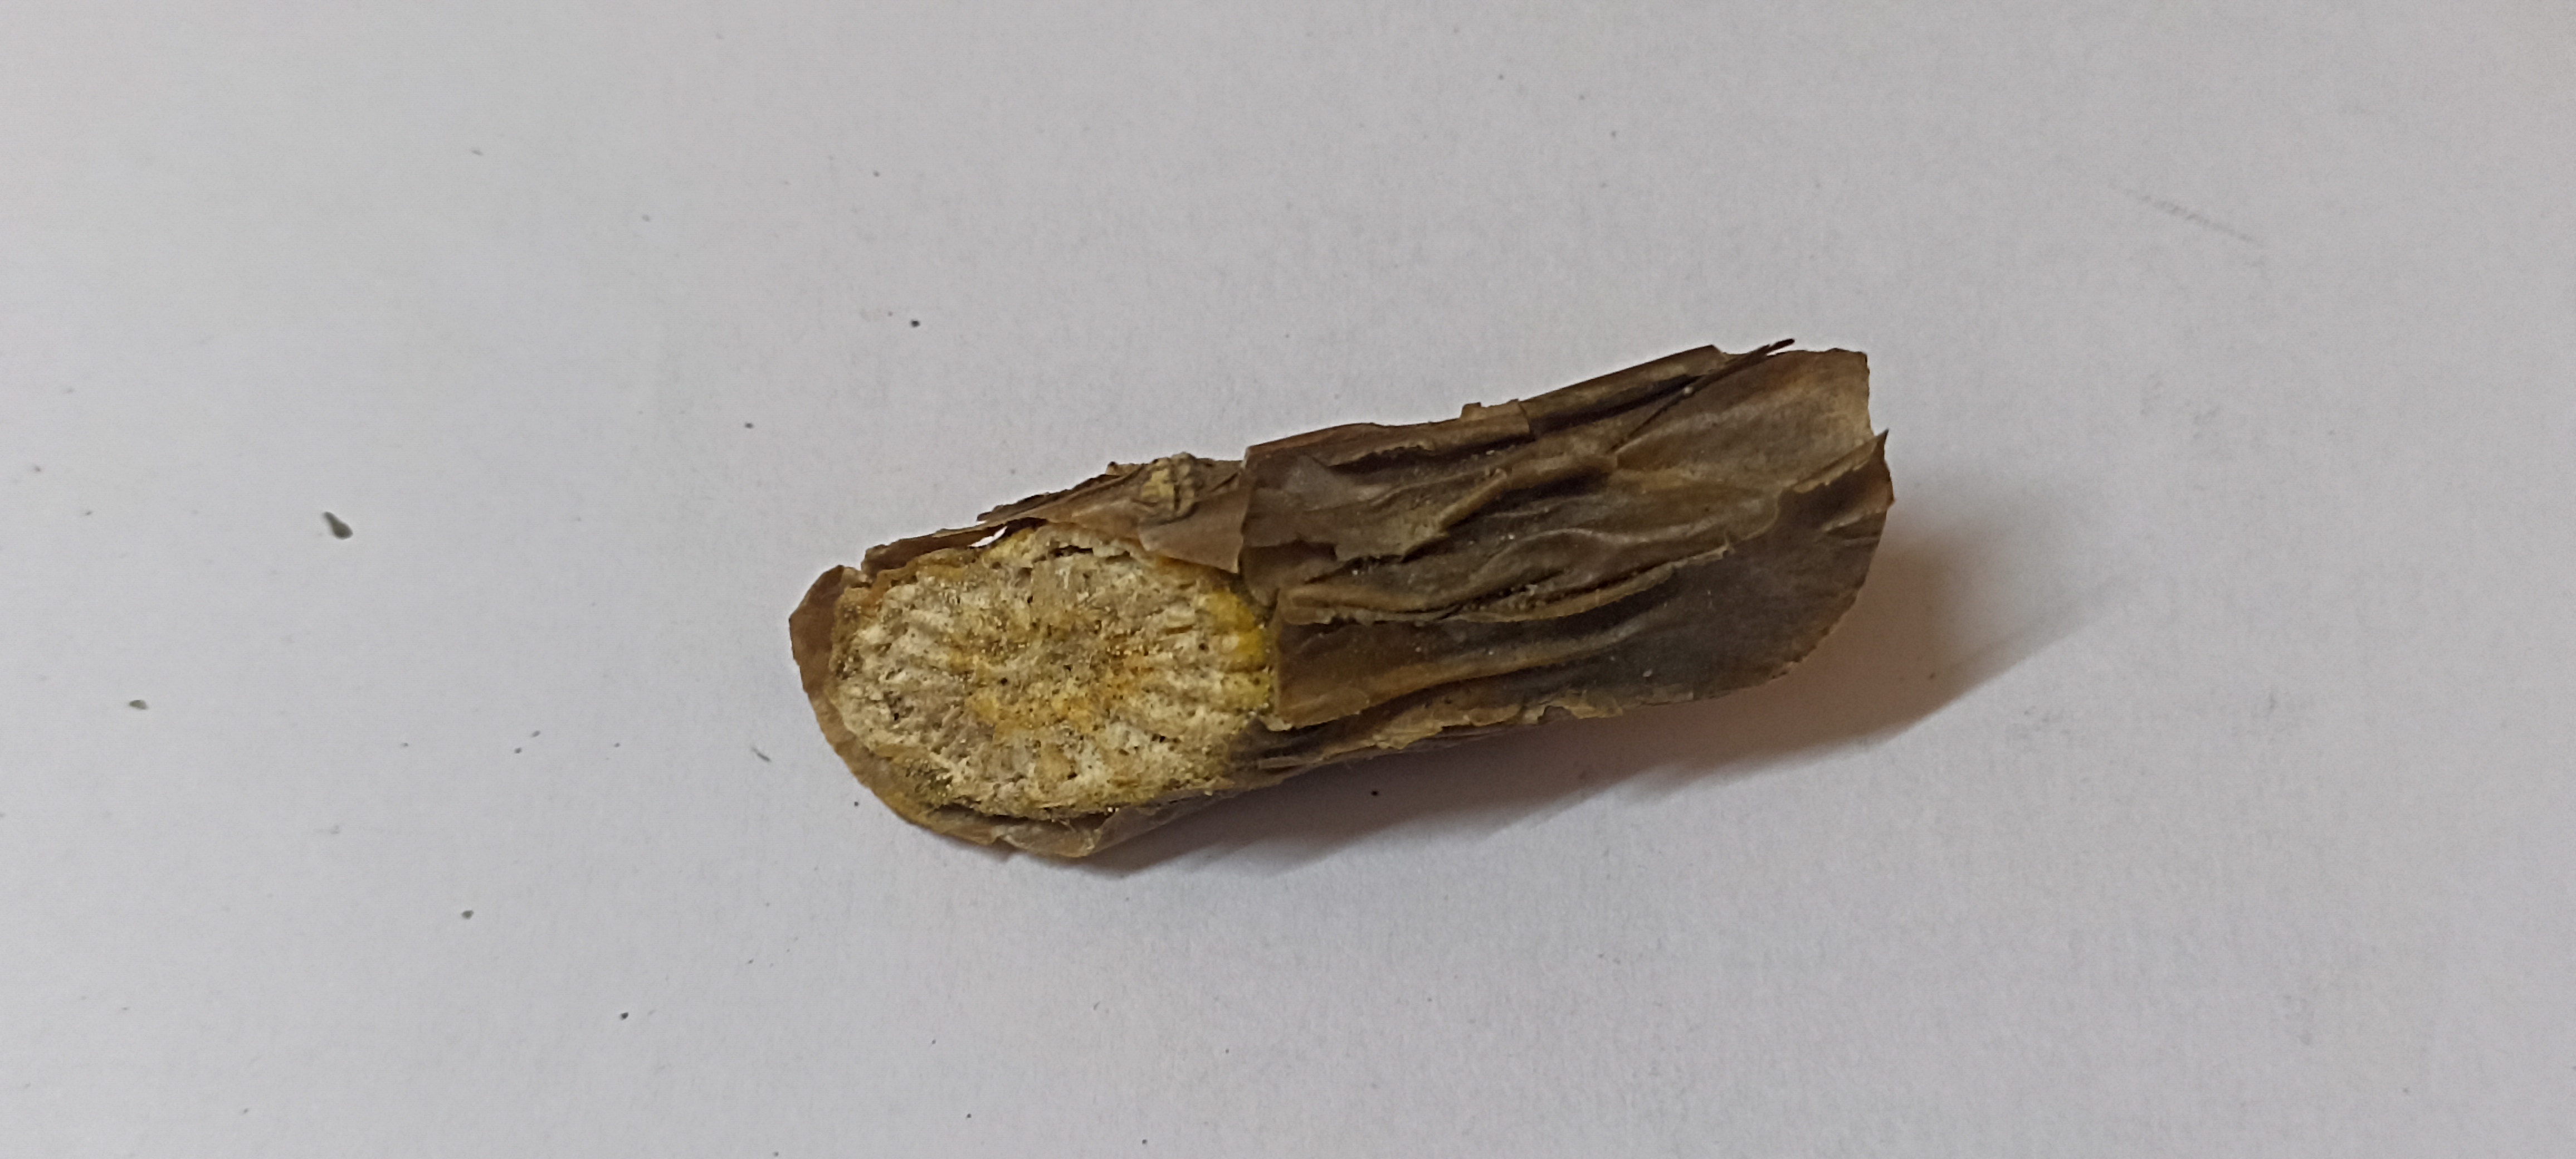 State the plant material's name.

gulvel
